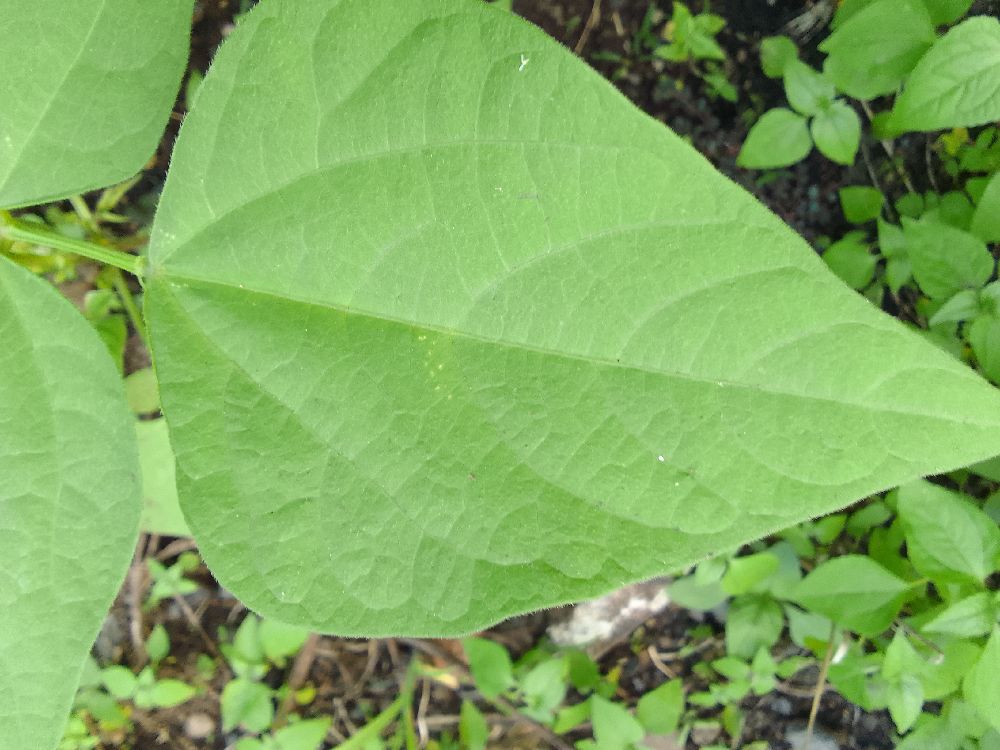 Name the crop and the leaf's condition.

common bean, healthy
